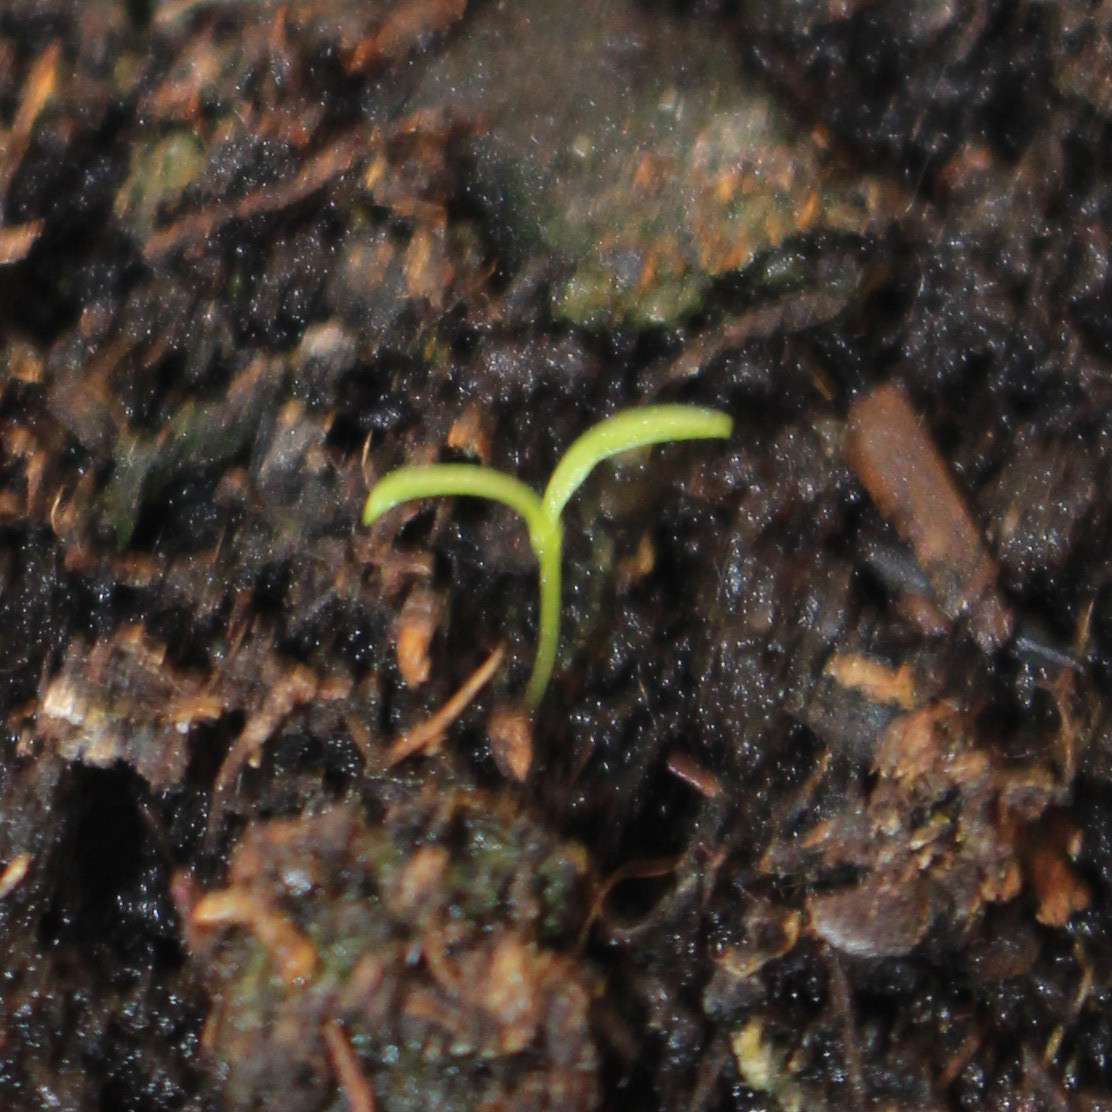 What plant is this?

Papaver rhoeas
